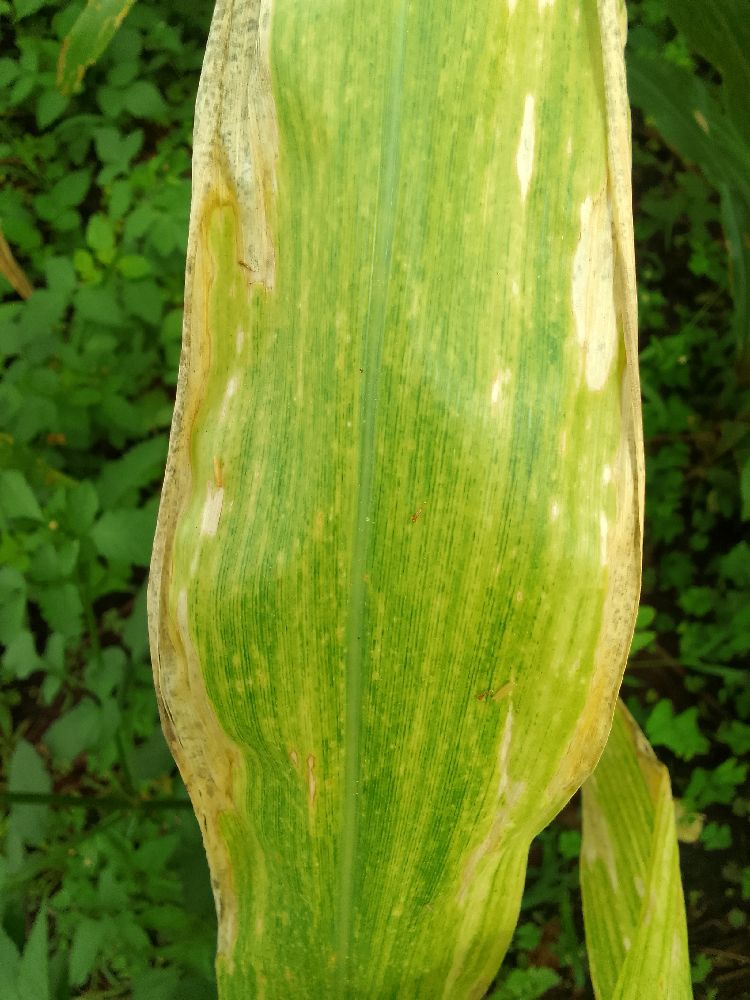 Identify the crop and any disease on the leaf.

maize, maize lethal necrosis
